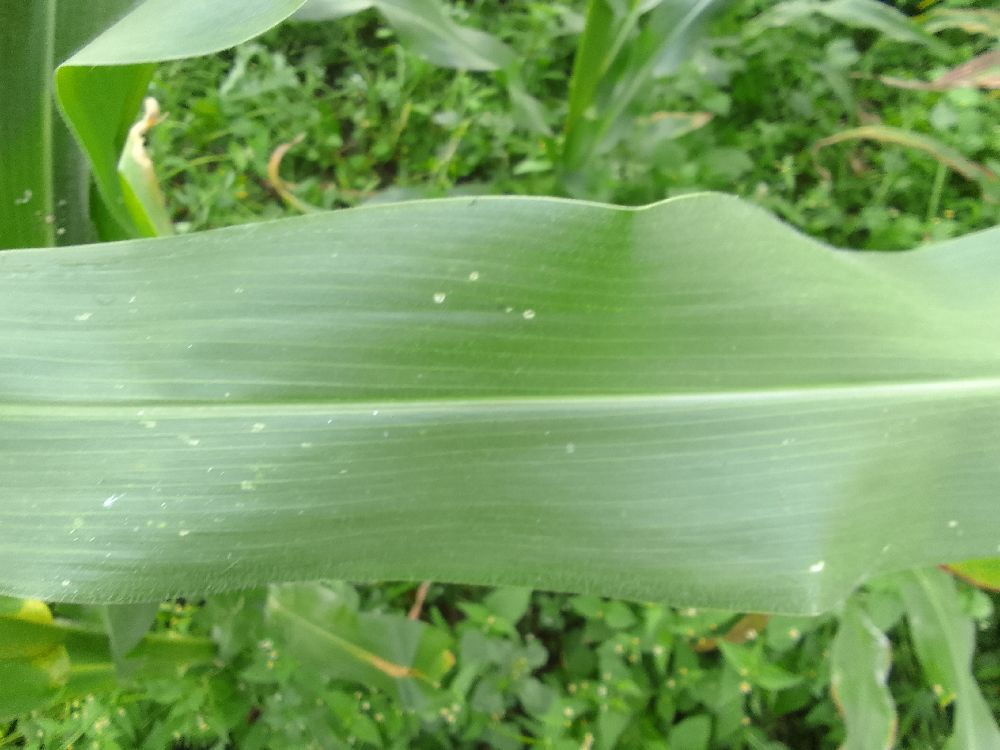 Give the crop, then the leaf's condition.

maize, healthy
